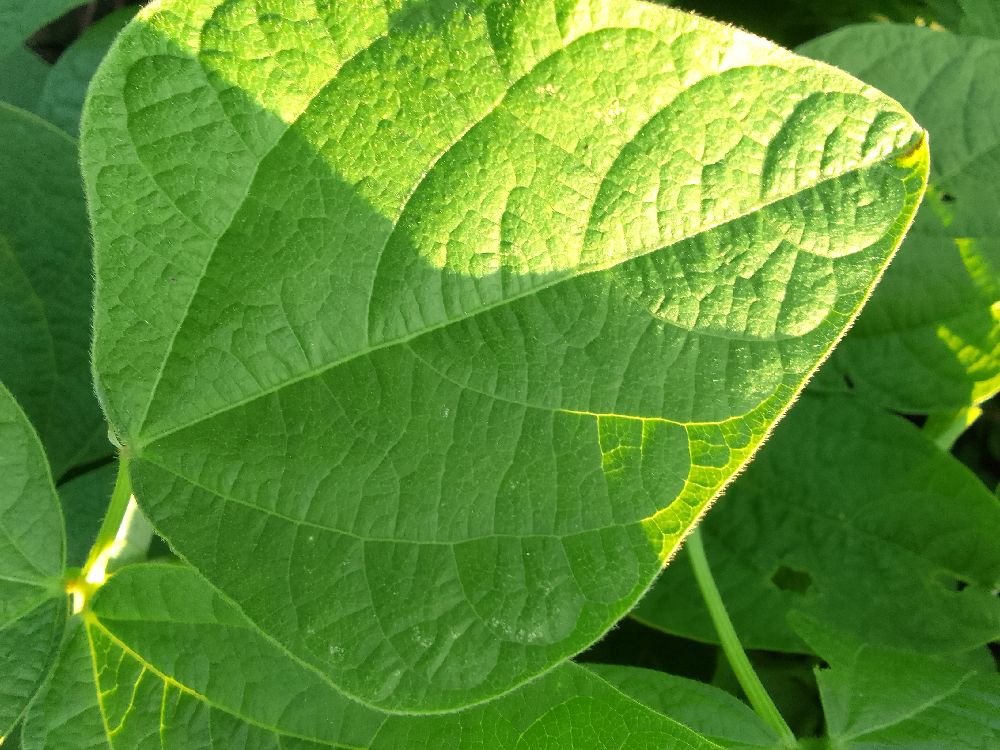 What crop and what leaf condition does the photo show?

common bean, healthy
